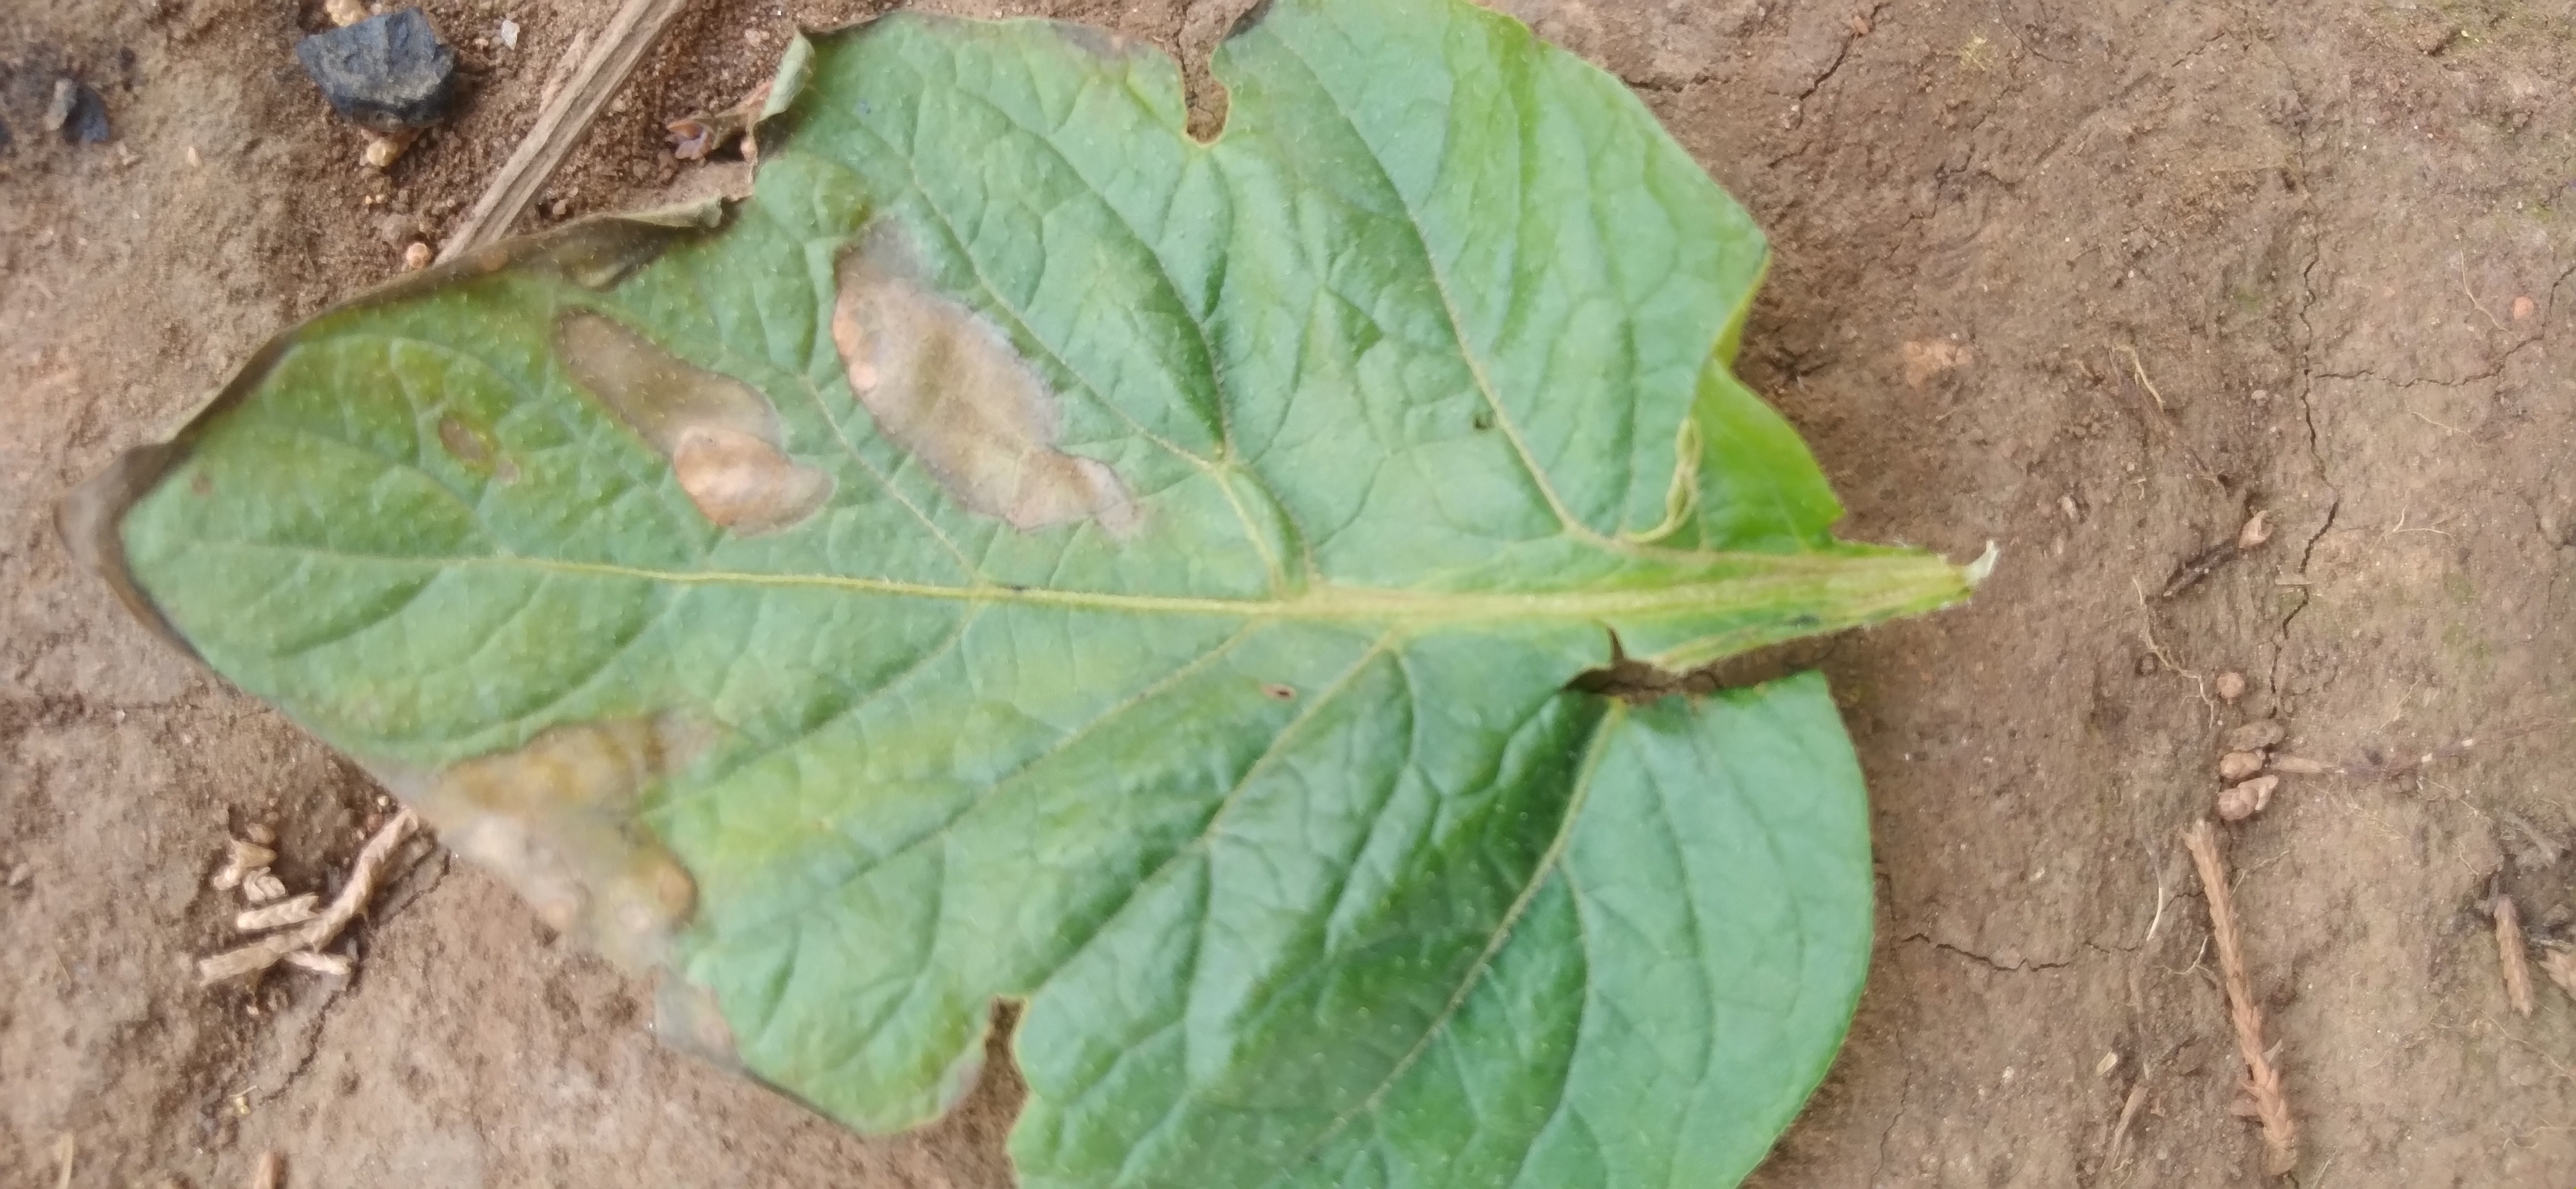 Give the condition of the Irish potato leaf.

early blight
